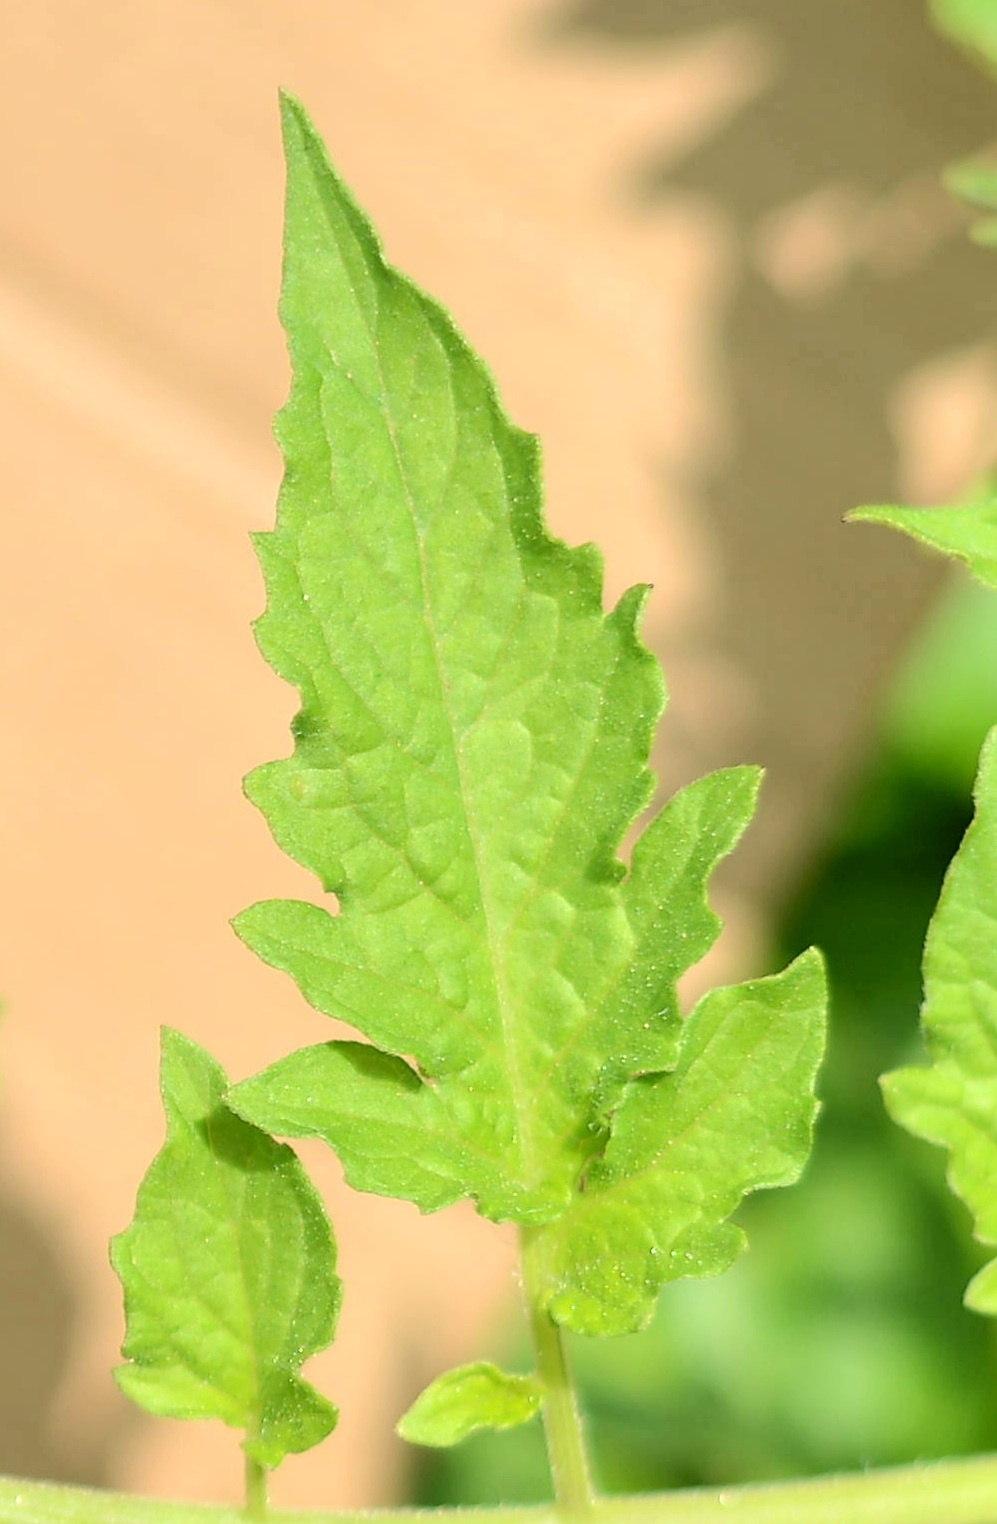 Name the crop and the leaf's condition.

tomato, healthy
